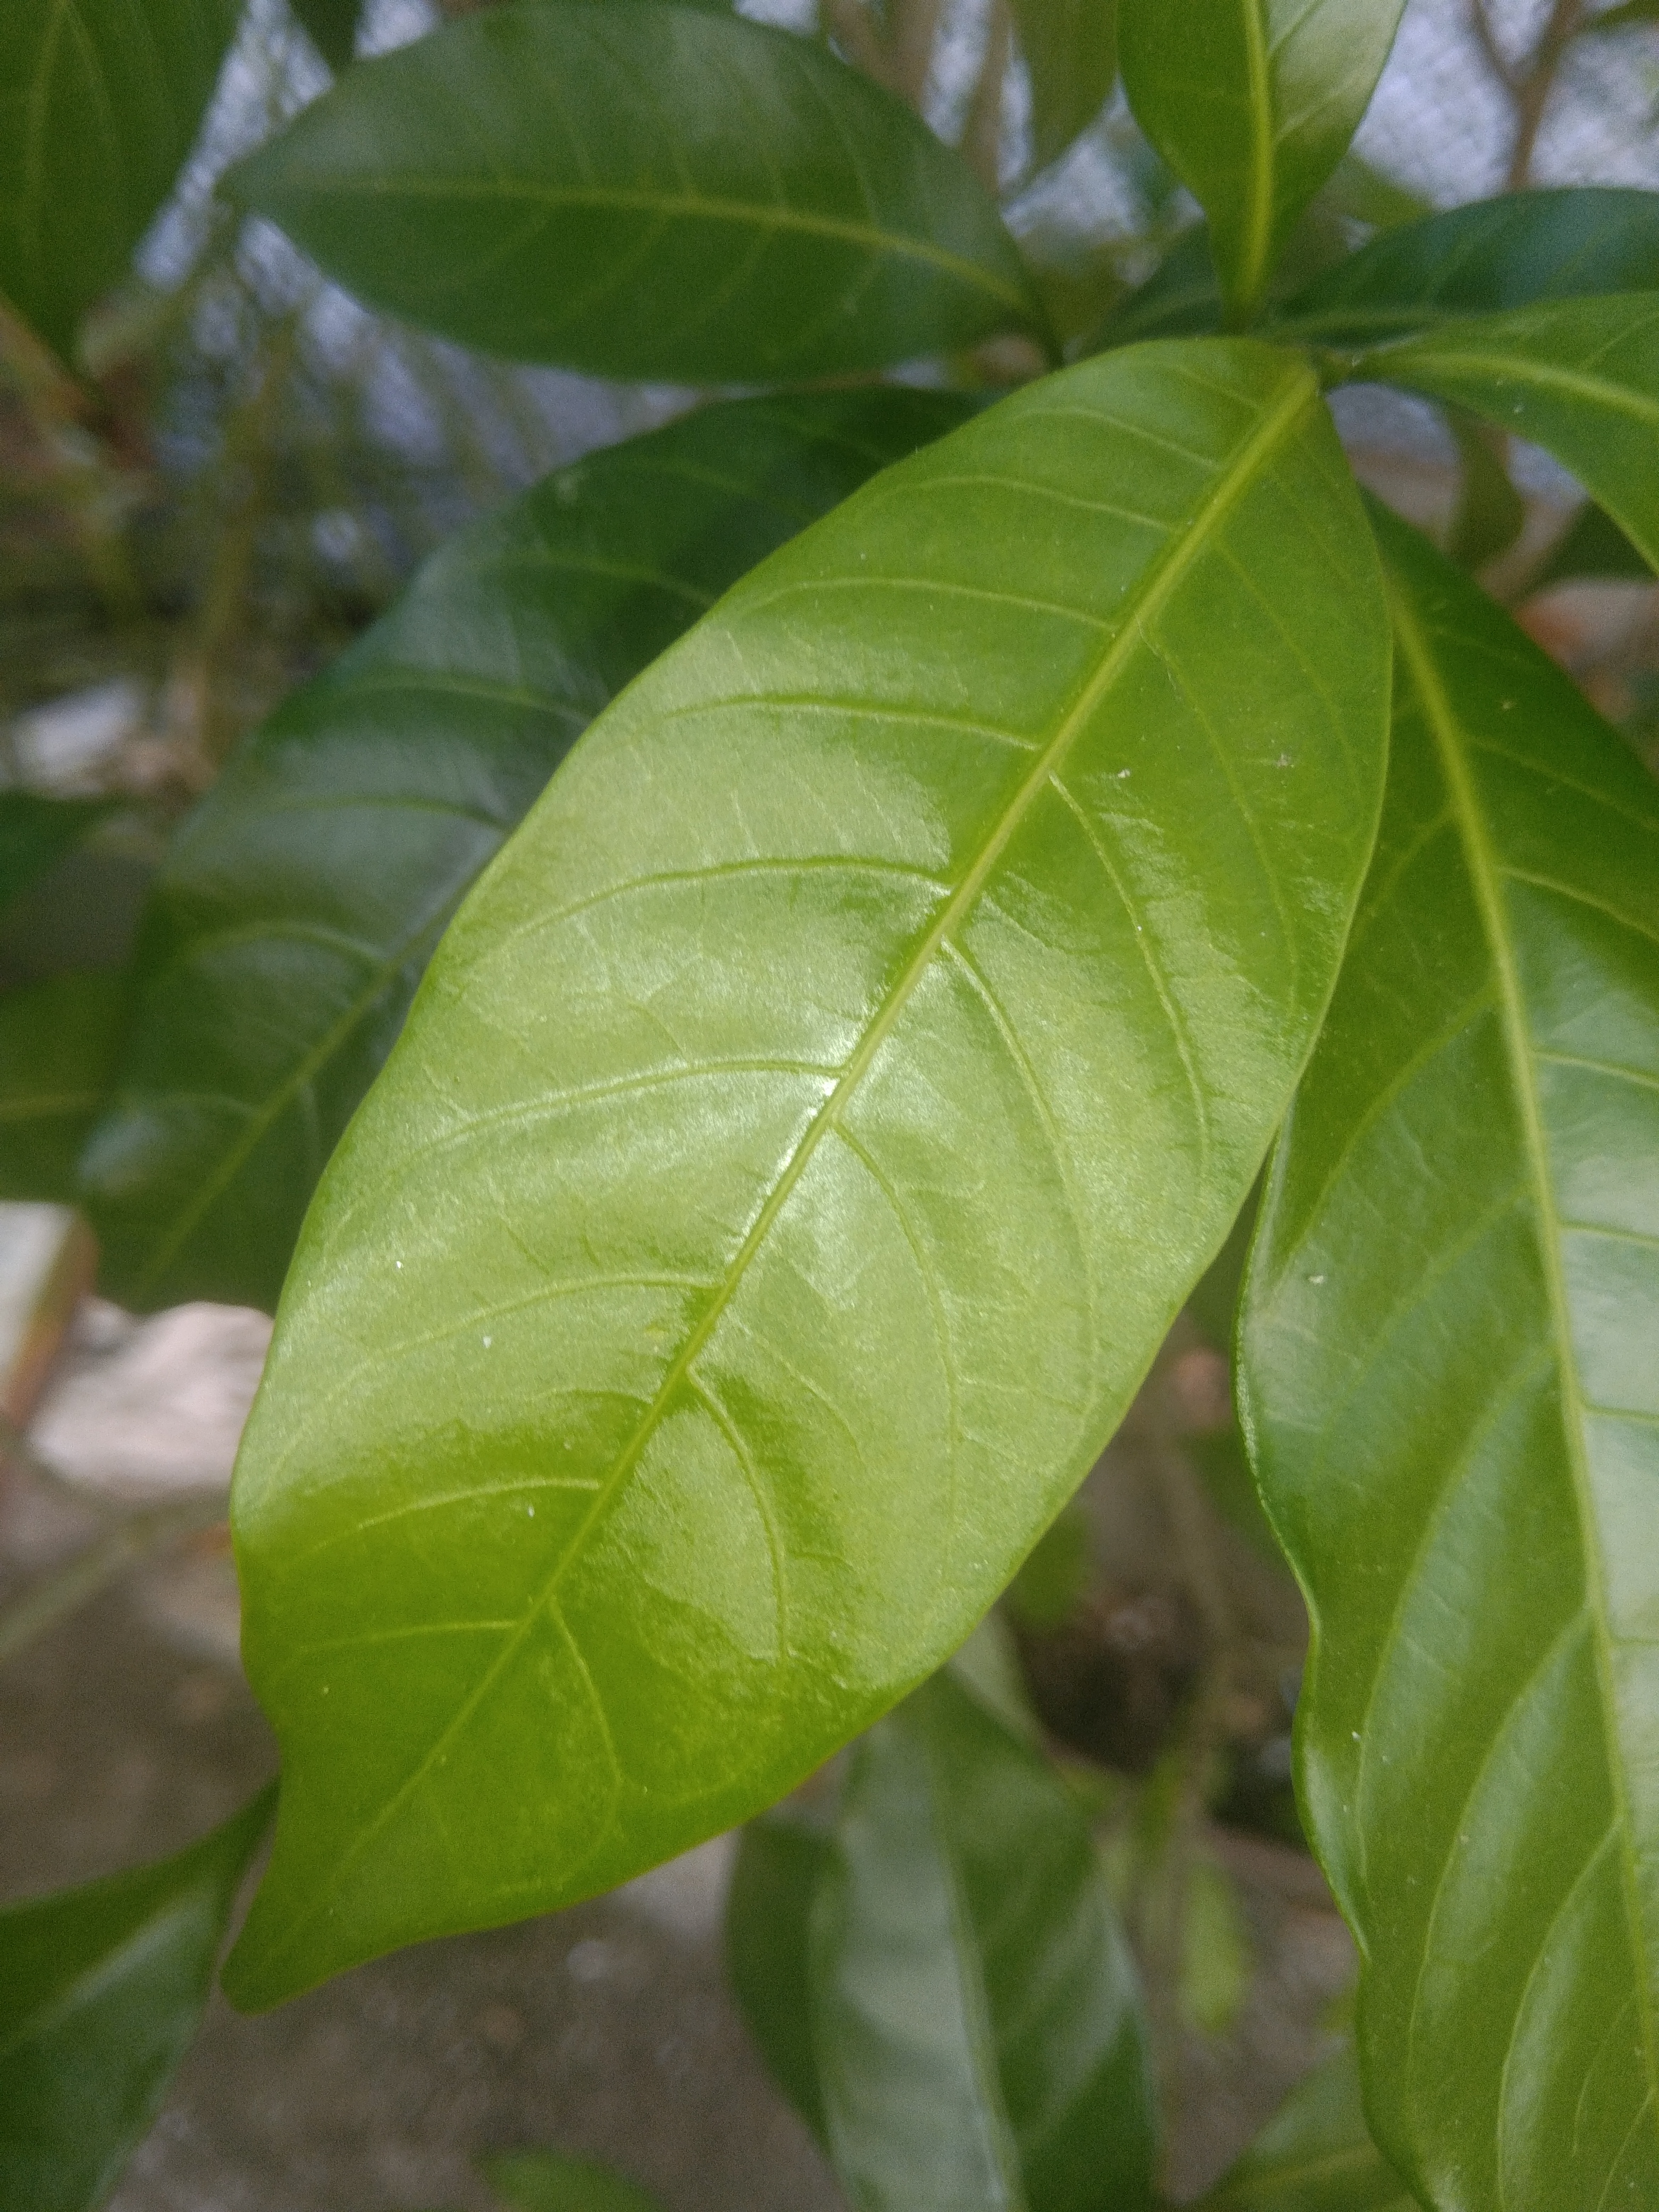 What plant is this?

togor
